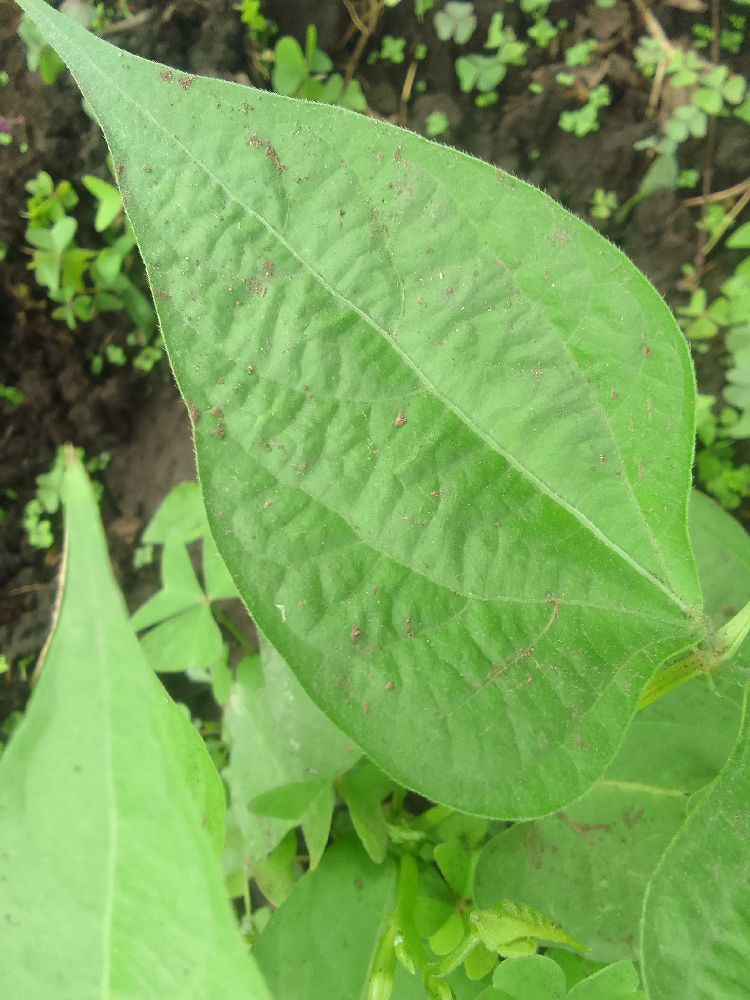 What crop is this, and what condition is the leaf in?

common bean, healthy
